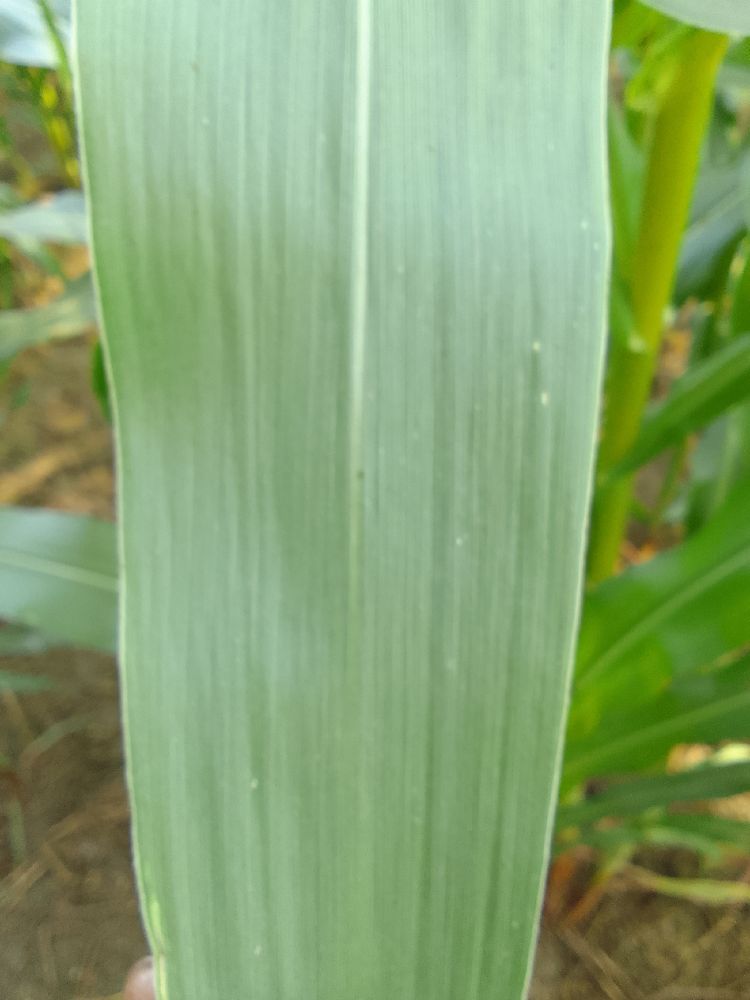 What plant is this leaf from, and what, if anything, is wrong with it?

maize, healthy
